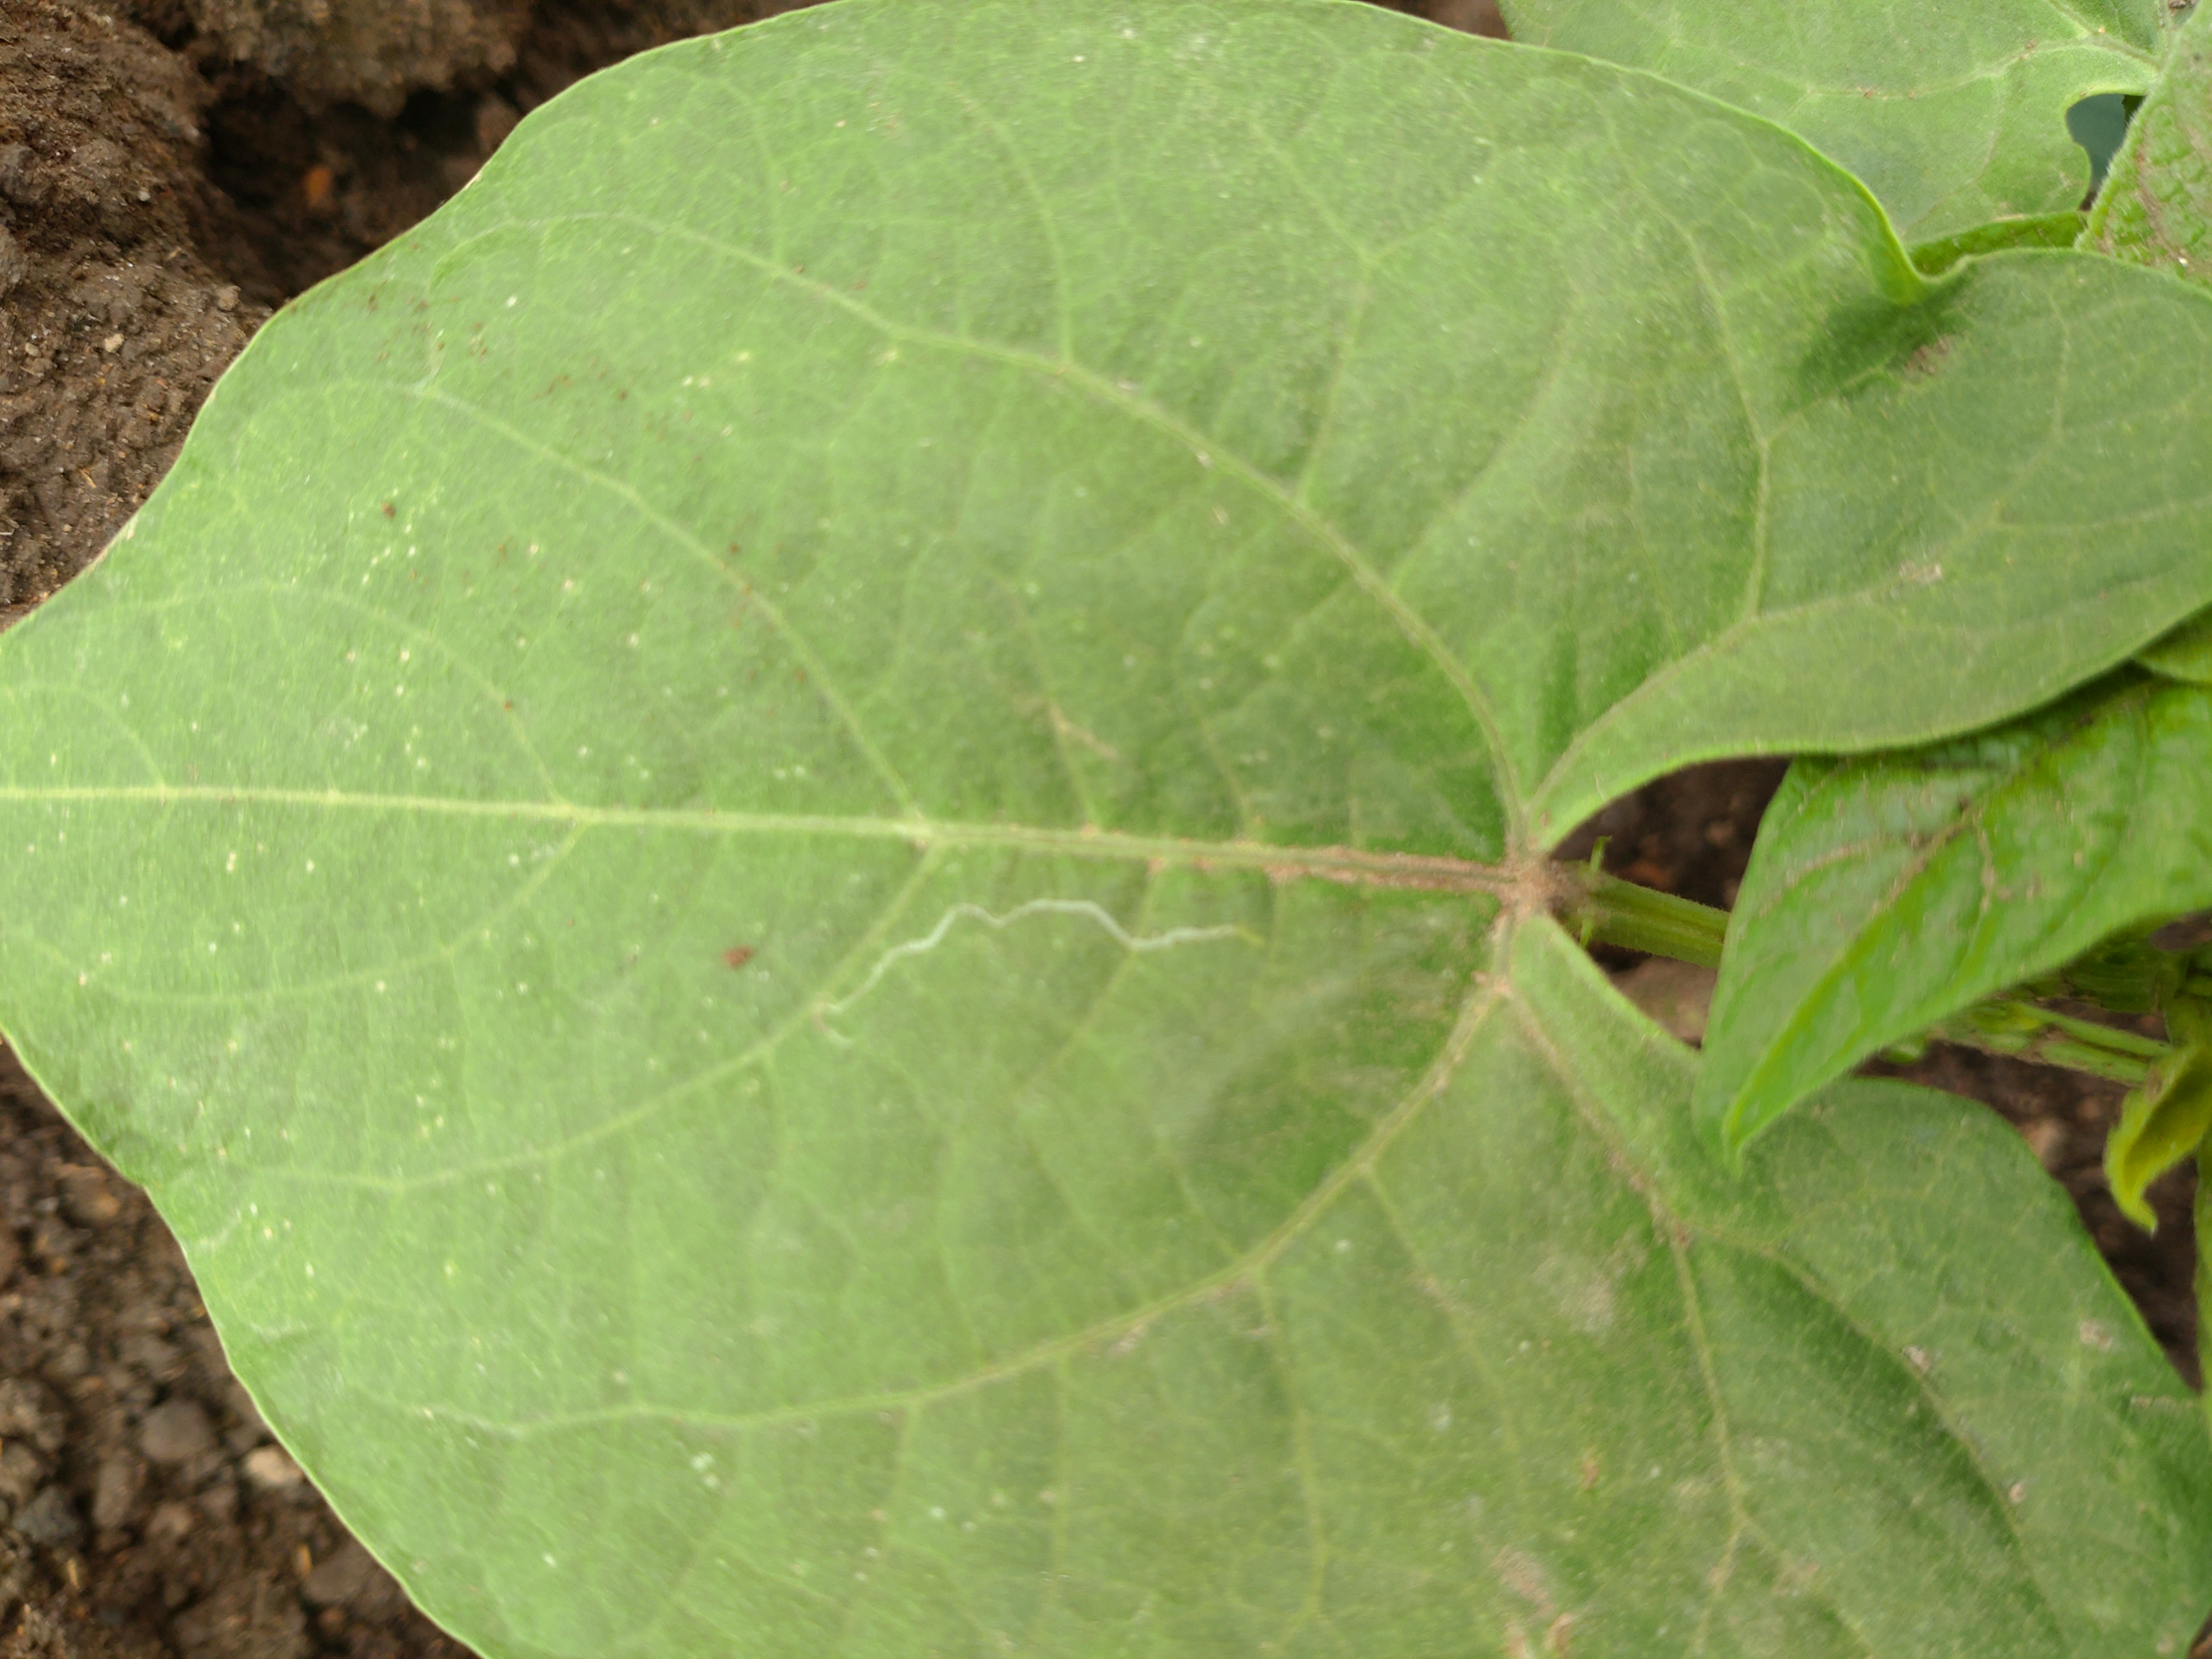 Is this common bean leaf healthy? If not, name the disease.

healthy
